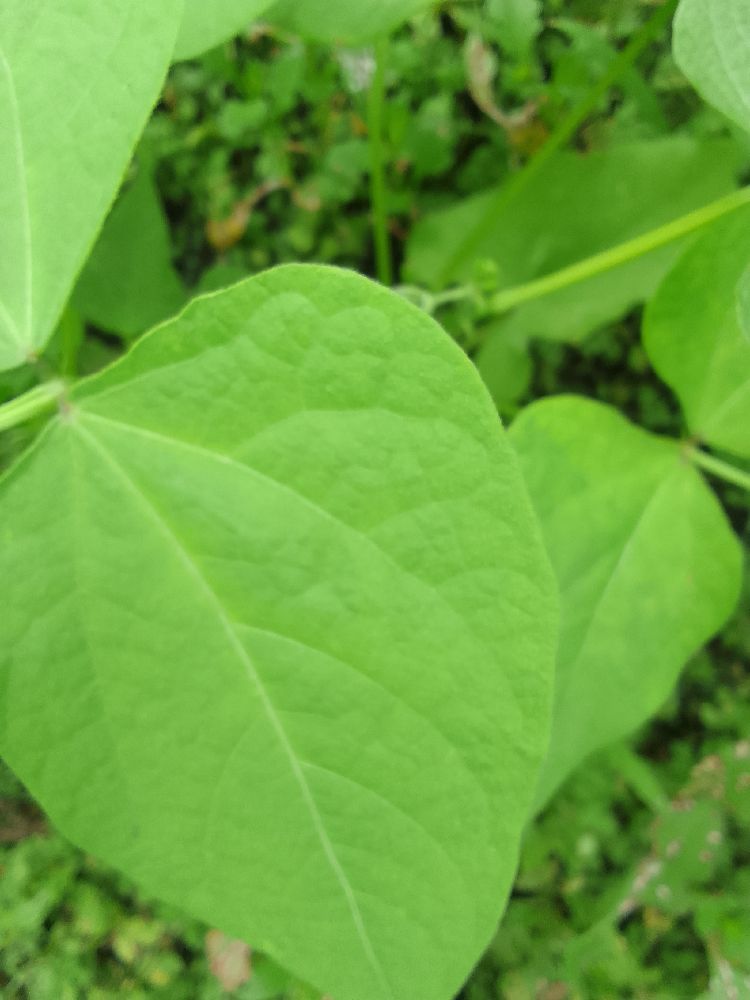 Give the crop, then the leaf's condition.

common bean, healthy
